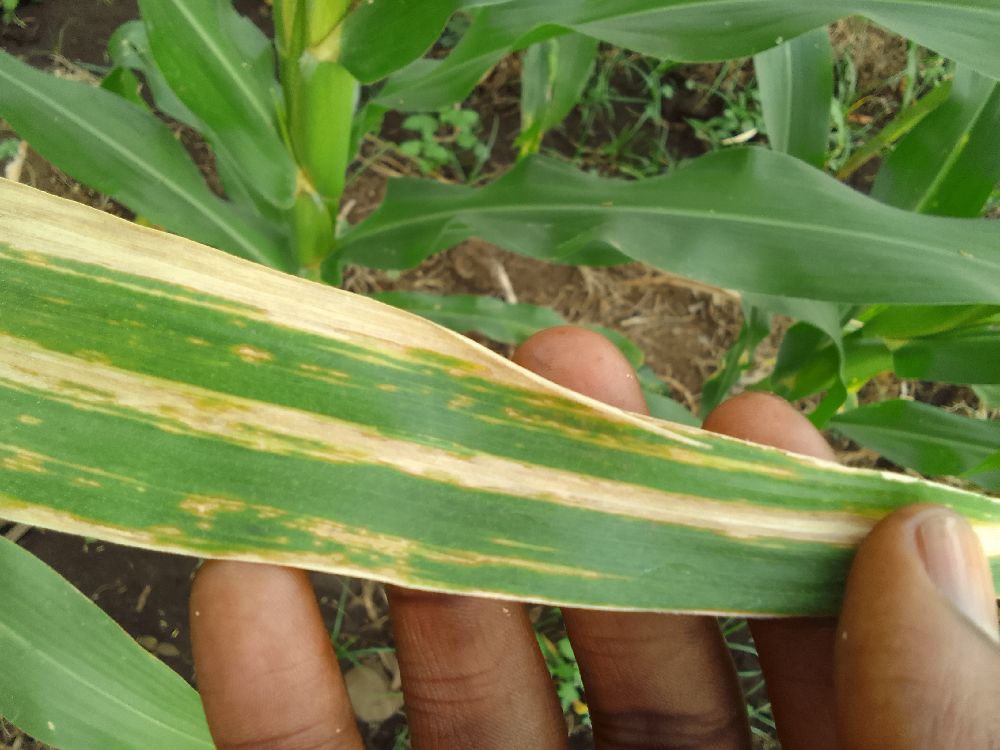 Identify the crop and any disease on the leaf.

maize, maize lethal necrosis
